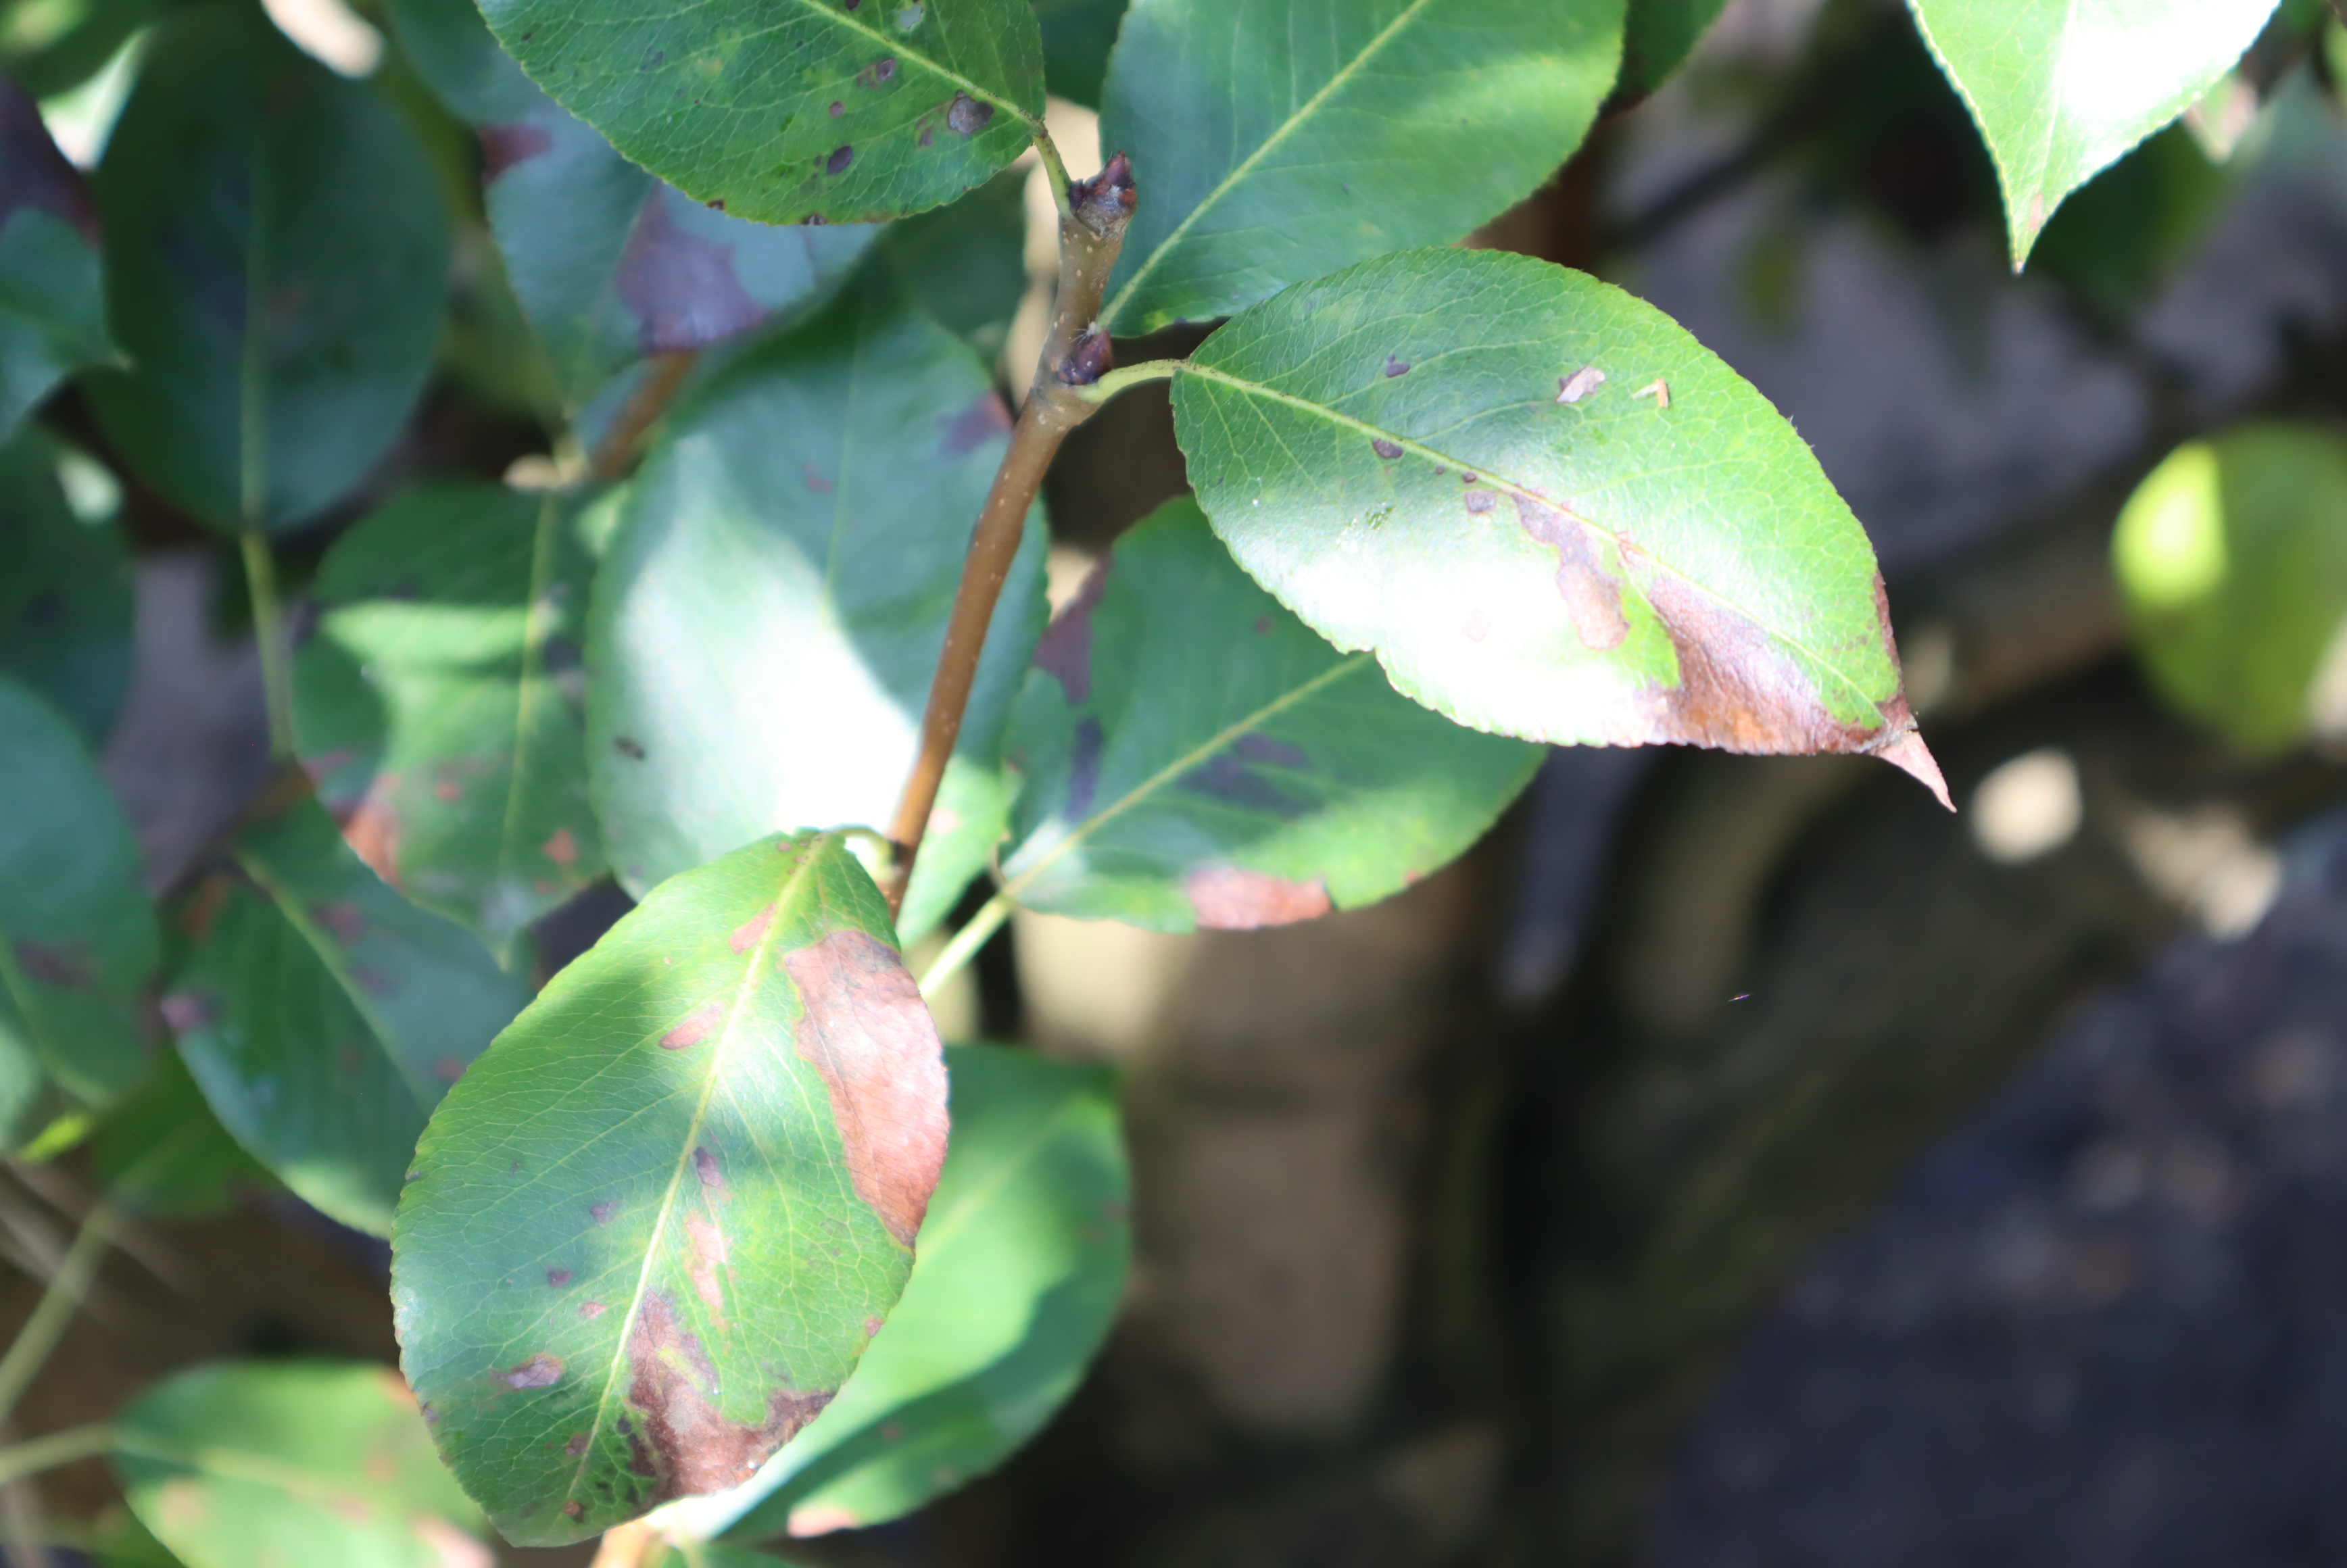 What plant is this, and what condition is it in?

pear, black spot, chemical damage
